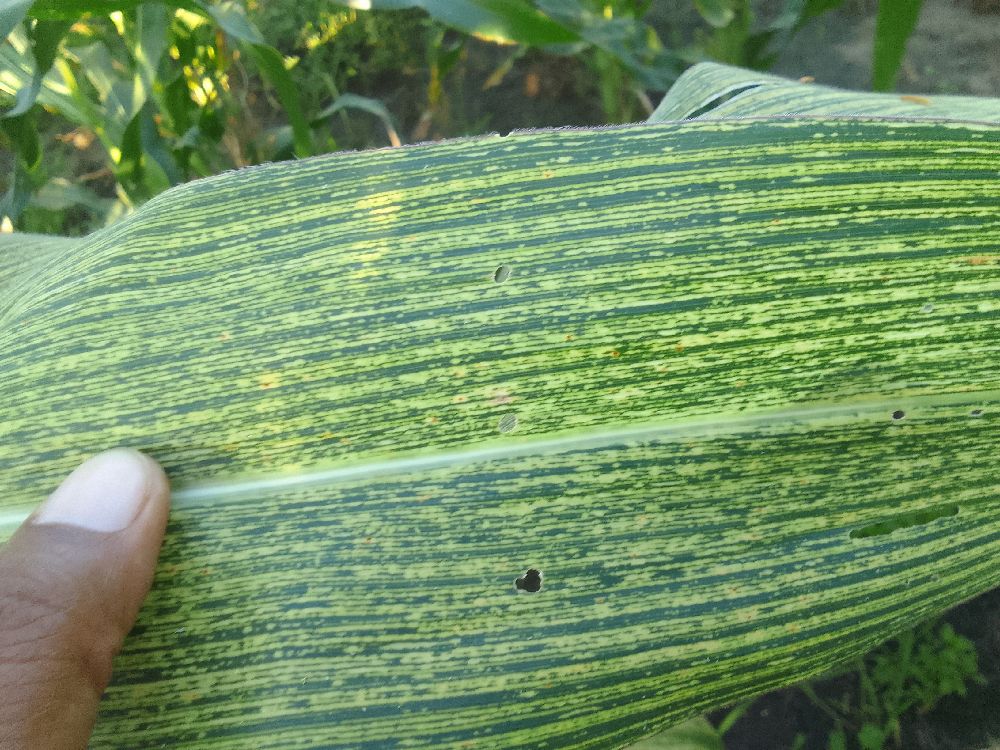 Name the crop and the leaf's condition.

maize, maize streak virus
